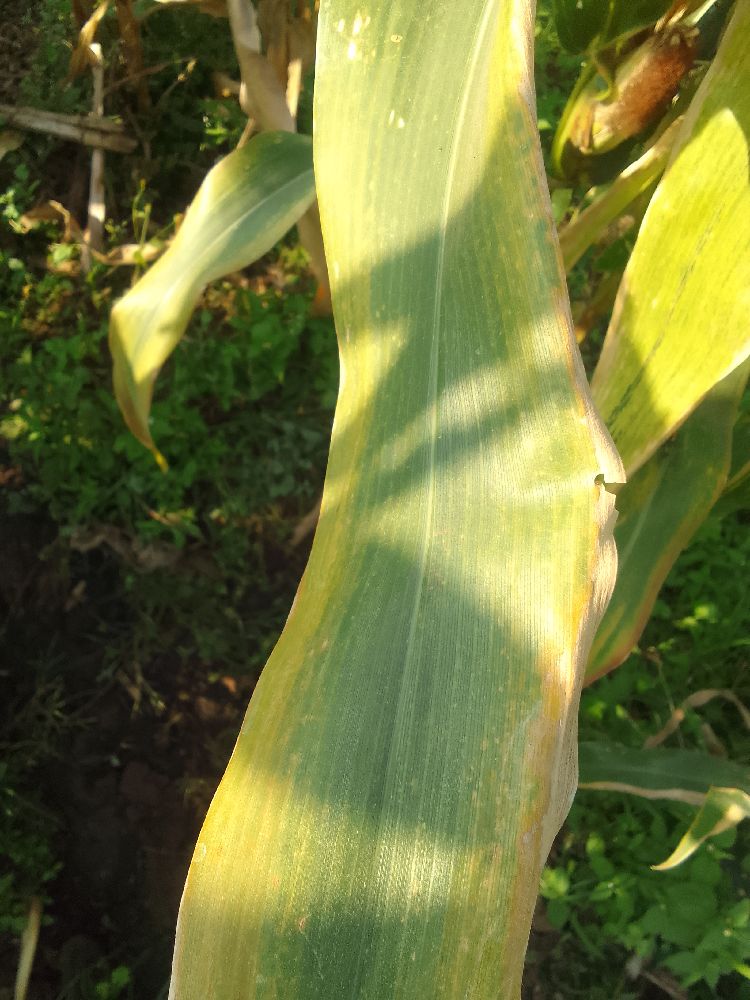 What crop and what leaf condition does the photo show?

maize, maize lethal necrosis
